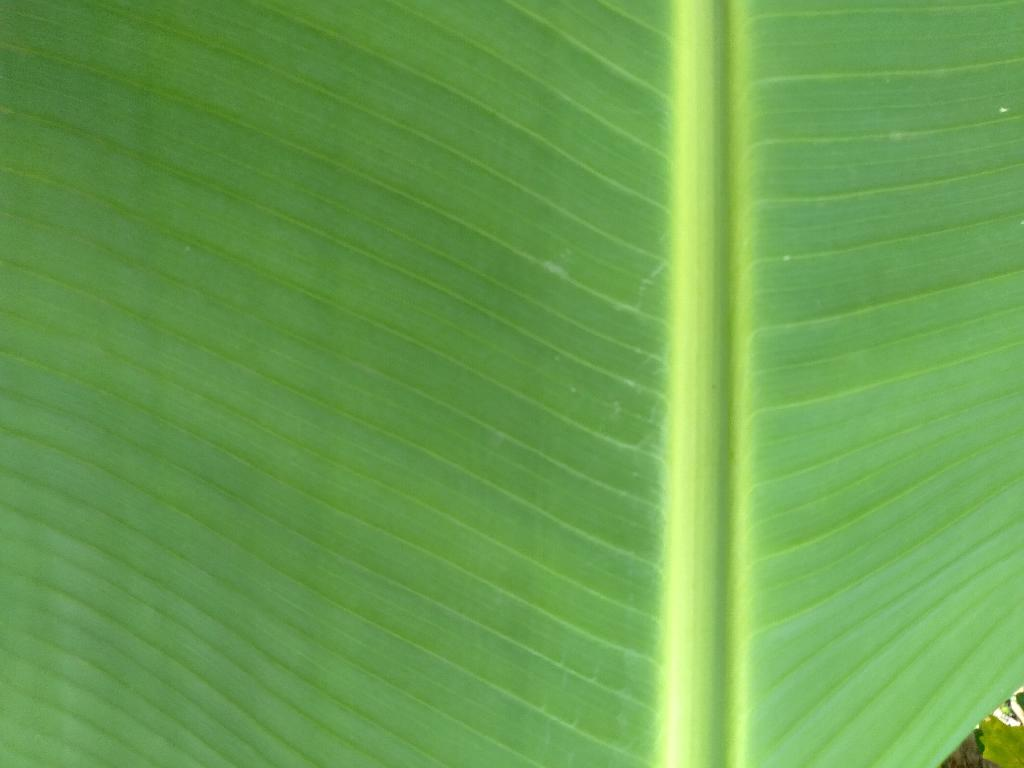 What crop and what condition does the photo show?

banana, healthy
